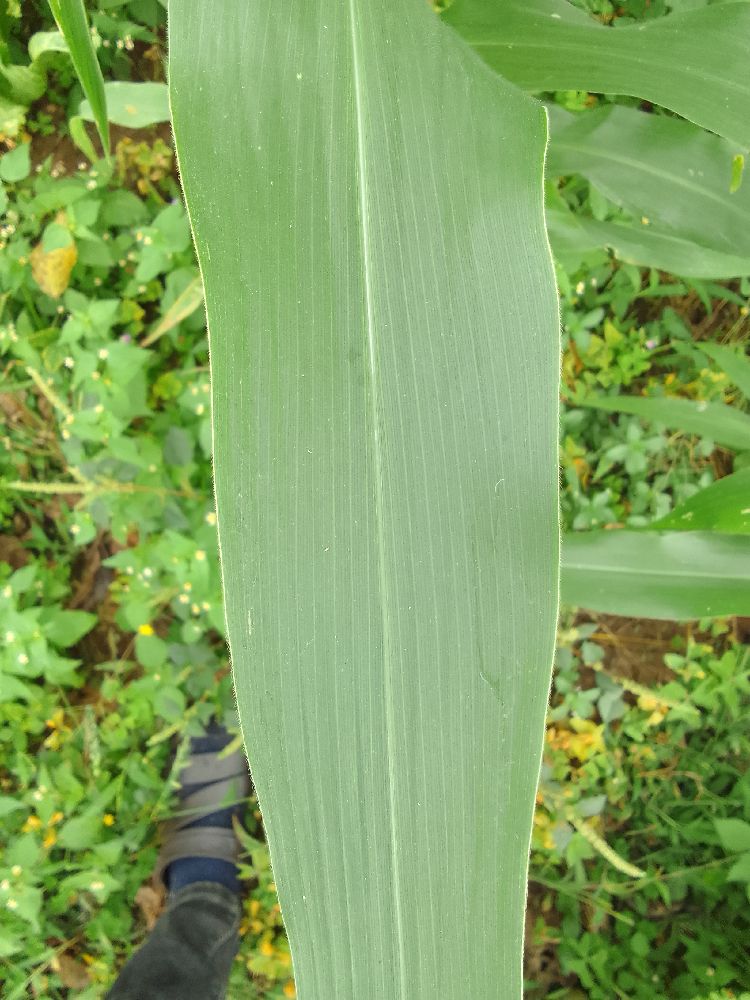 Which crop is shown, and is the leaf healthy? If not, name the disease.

maize, healthy
